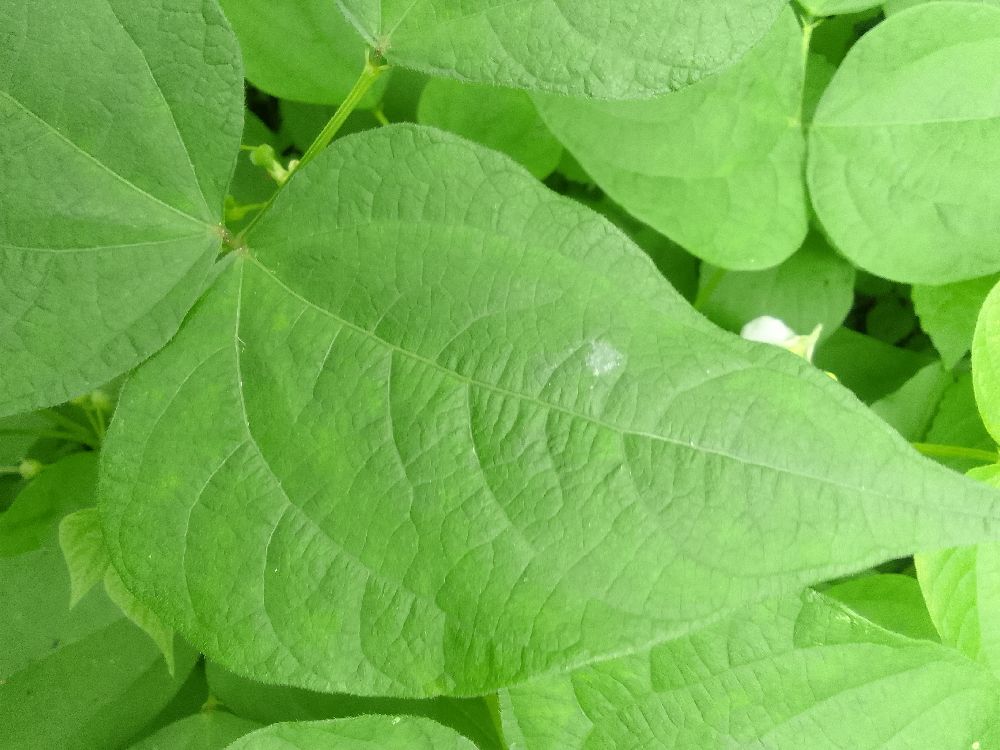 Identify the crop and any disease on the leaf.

common bean, healthy
